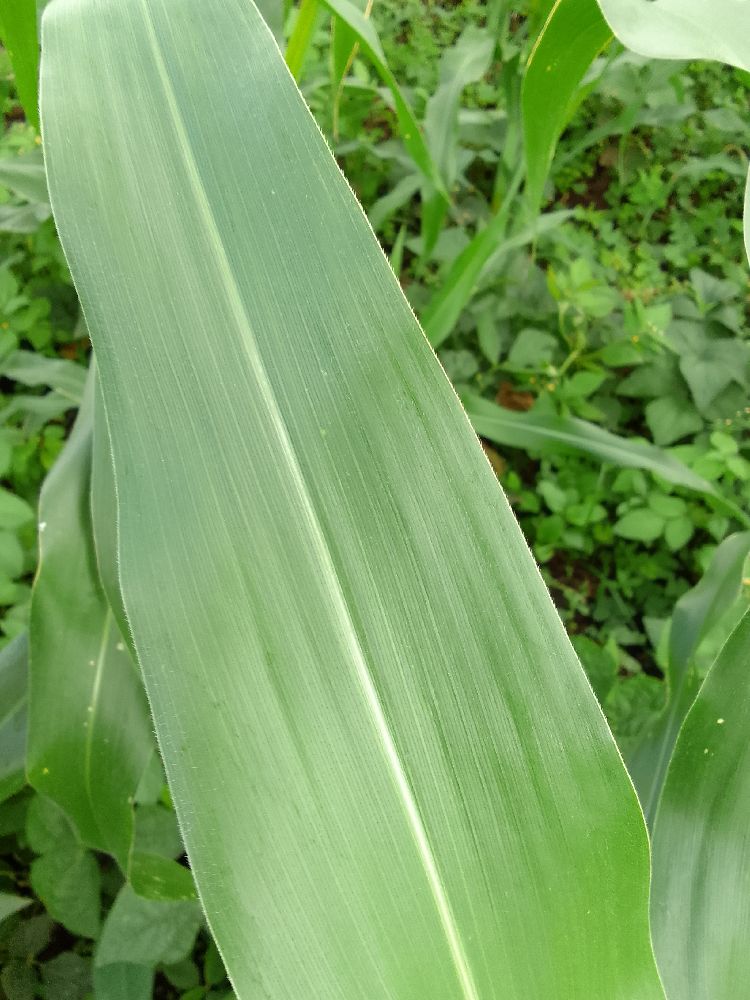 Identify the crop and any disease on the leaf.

maize, healthy
